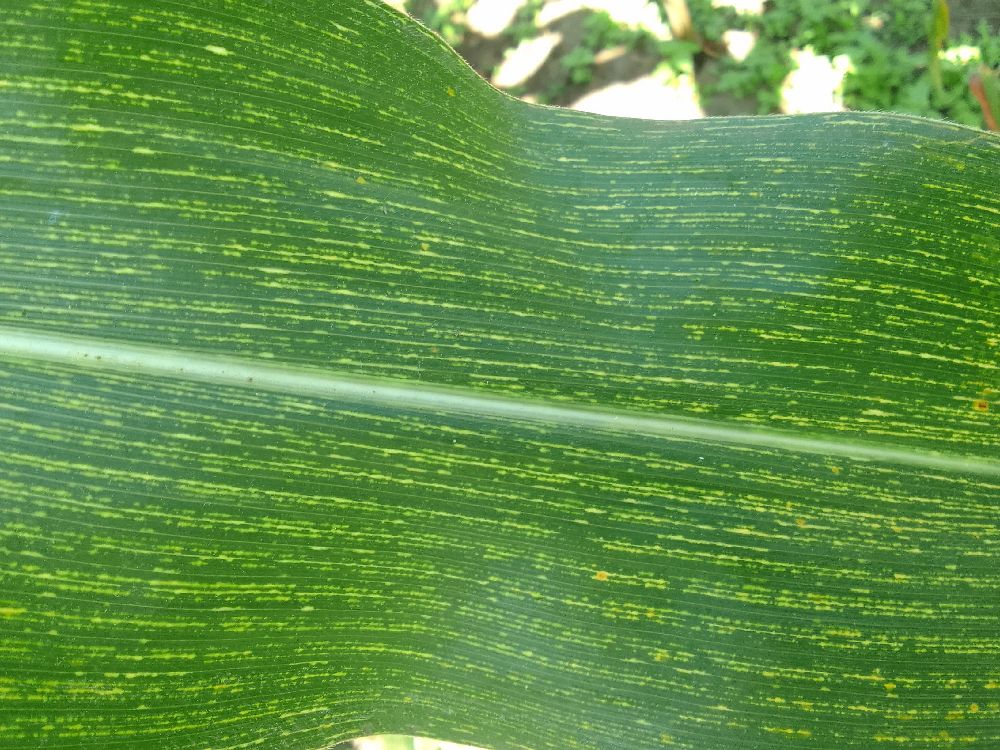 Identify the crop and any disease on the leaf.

maize, maize streak virus
